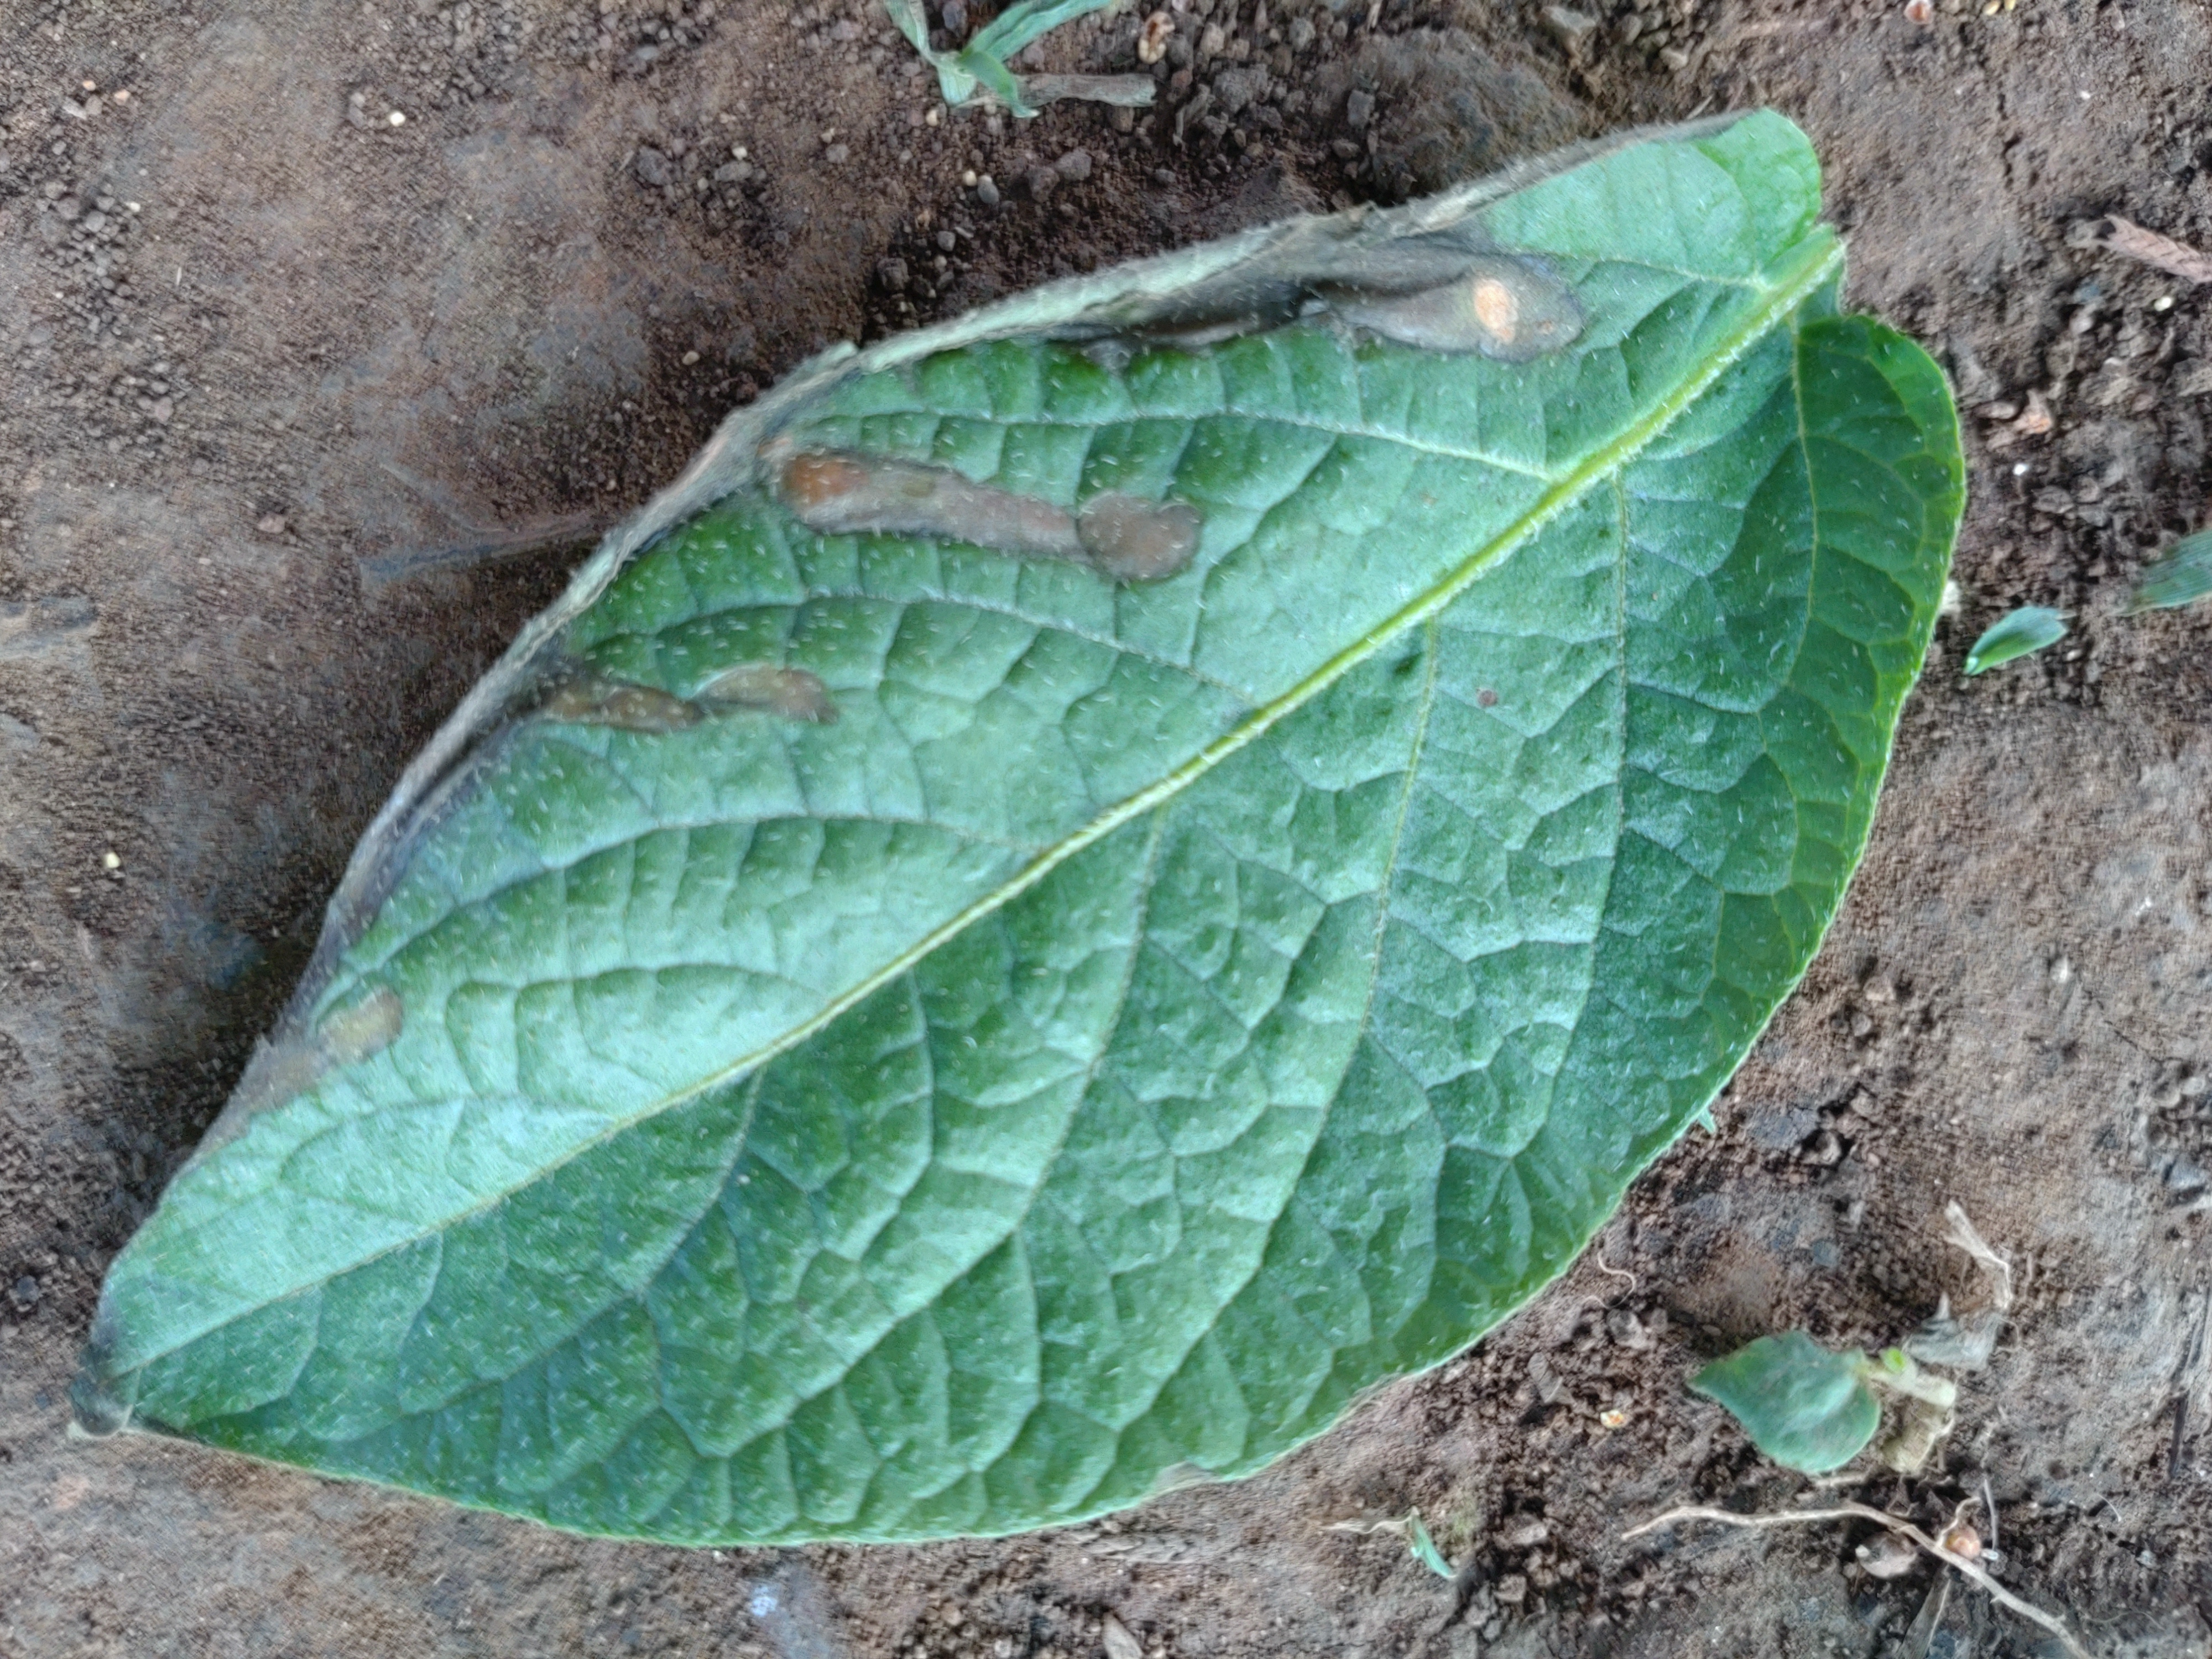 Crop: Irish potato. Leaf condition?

early blight
